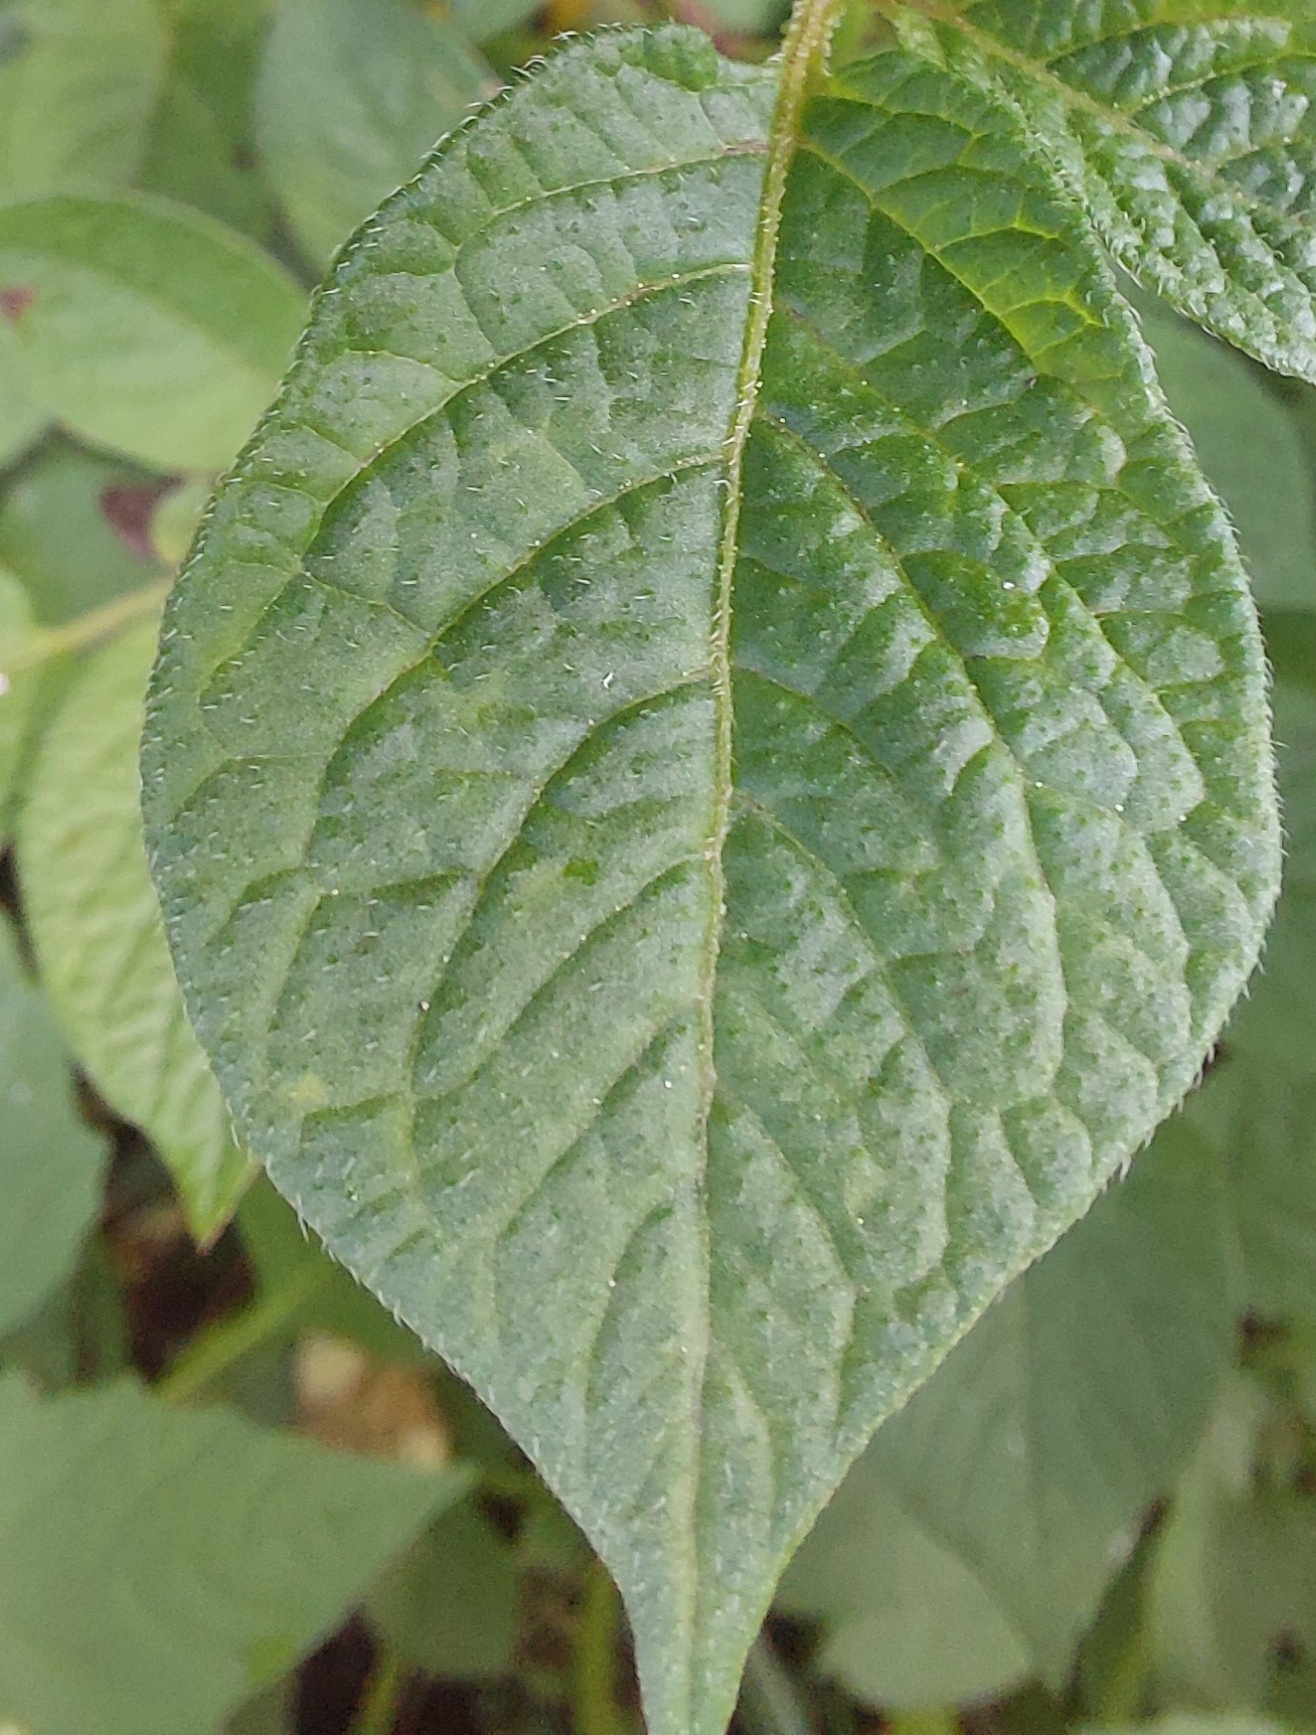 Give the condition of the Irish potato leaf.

healthy
